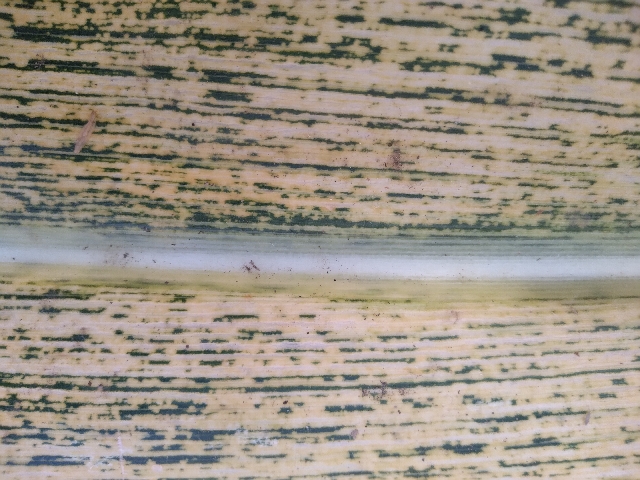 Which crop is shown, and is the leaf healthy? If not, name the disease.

maize, maize streak virus
